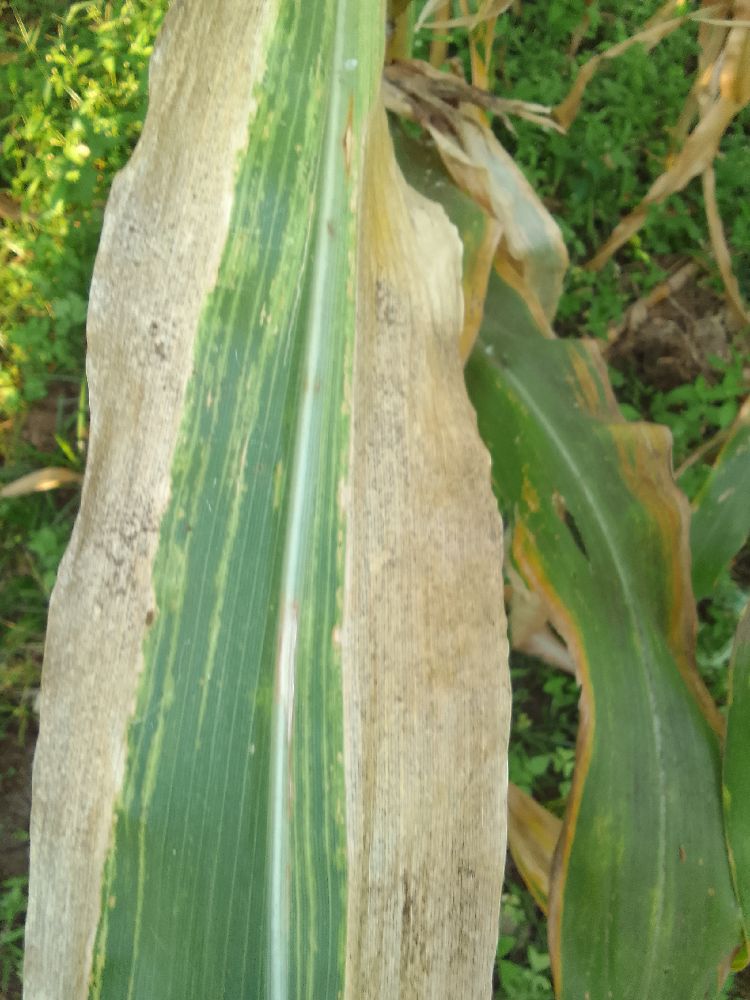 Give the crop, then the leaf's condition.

maize, maize lethal necrosis
